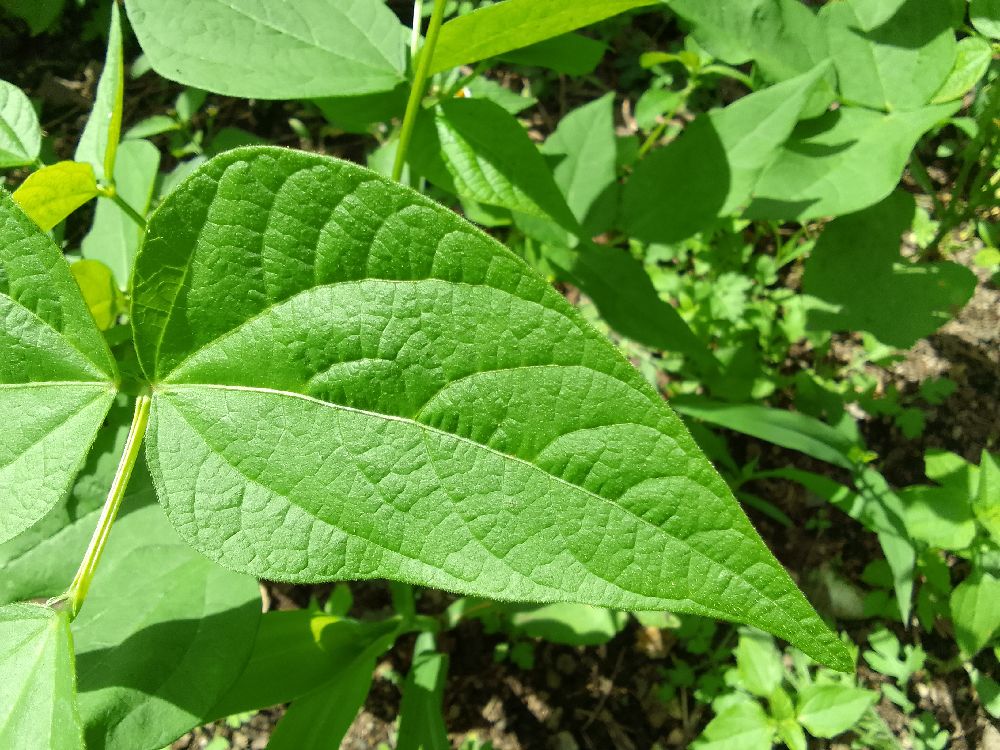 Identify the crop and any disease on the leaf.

common bean, healthy
